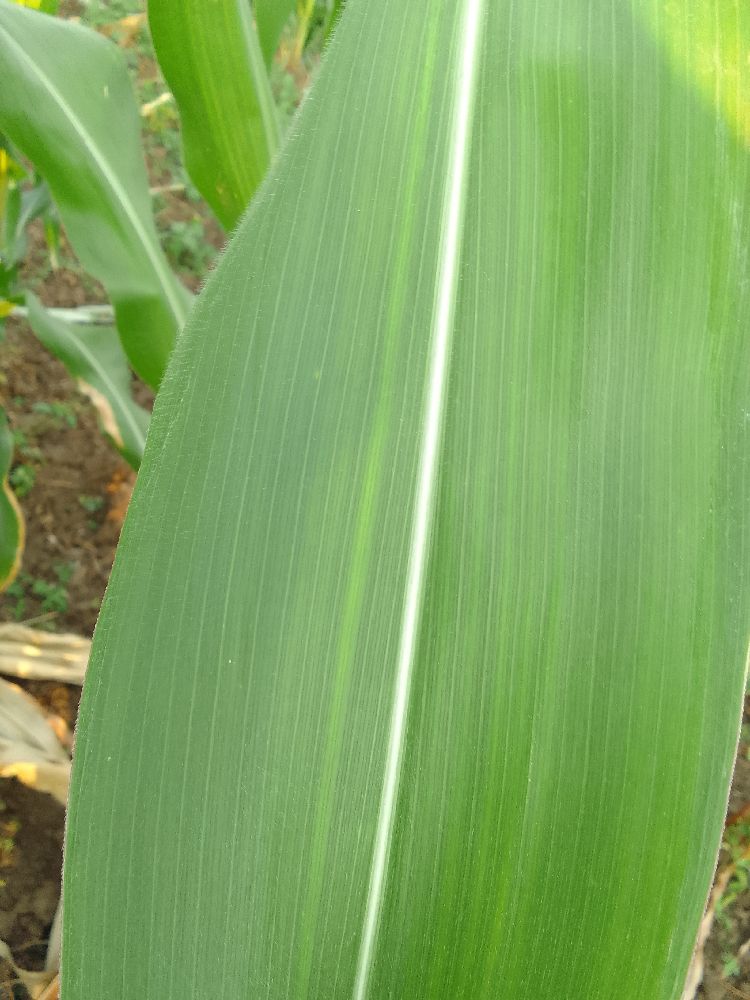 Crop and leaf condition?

maize, healthy
